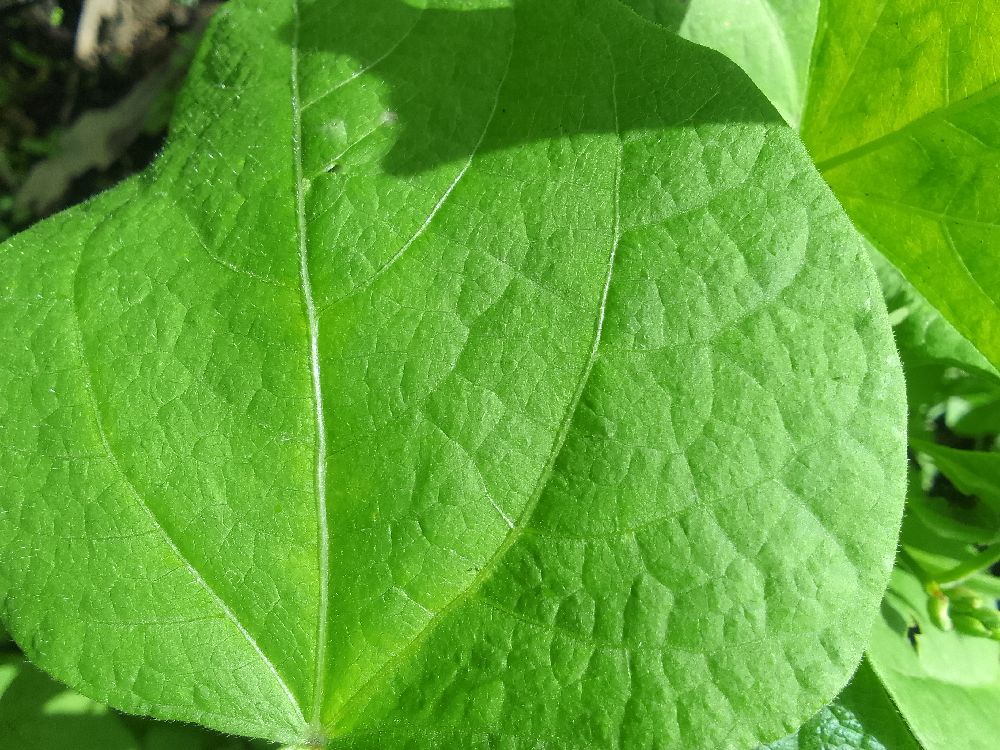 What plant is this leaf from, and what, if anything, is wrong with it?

common bean, healthy
